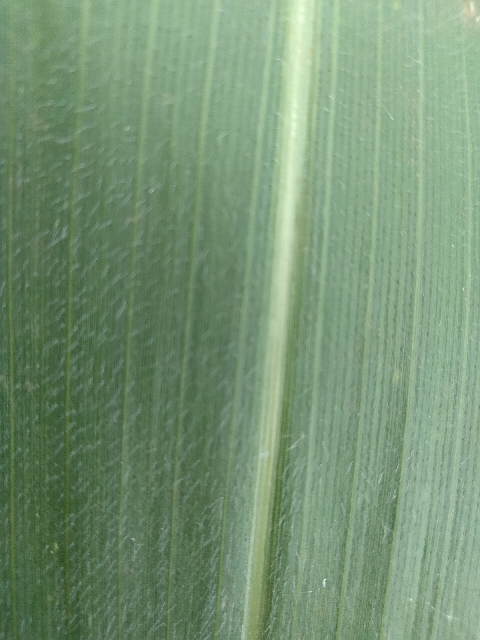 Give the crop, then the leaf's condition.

maize, healthy
